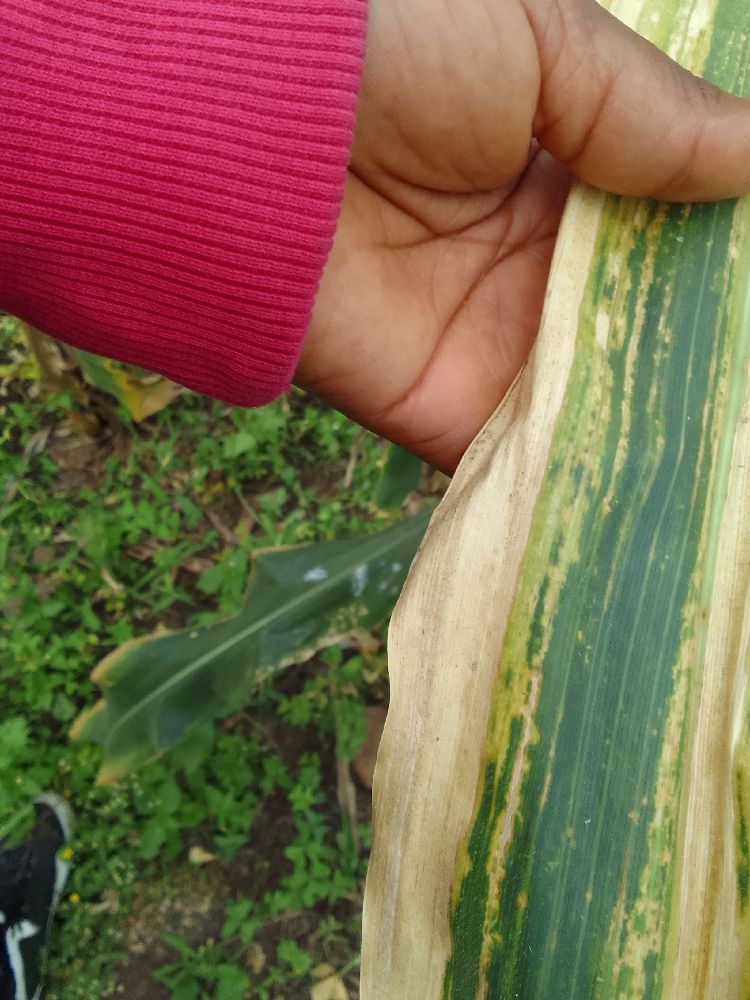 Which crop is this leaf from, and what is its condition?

maize, maize lethal necrosis
